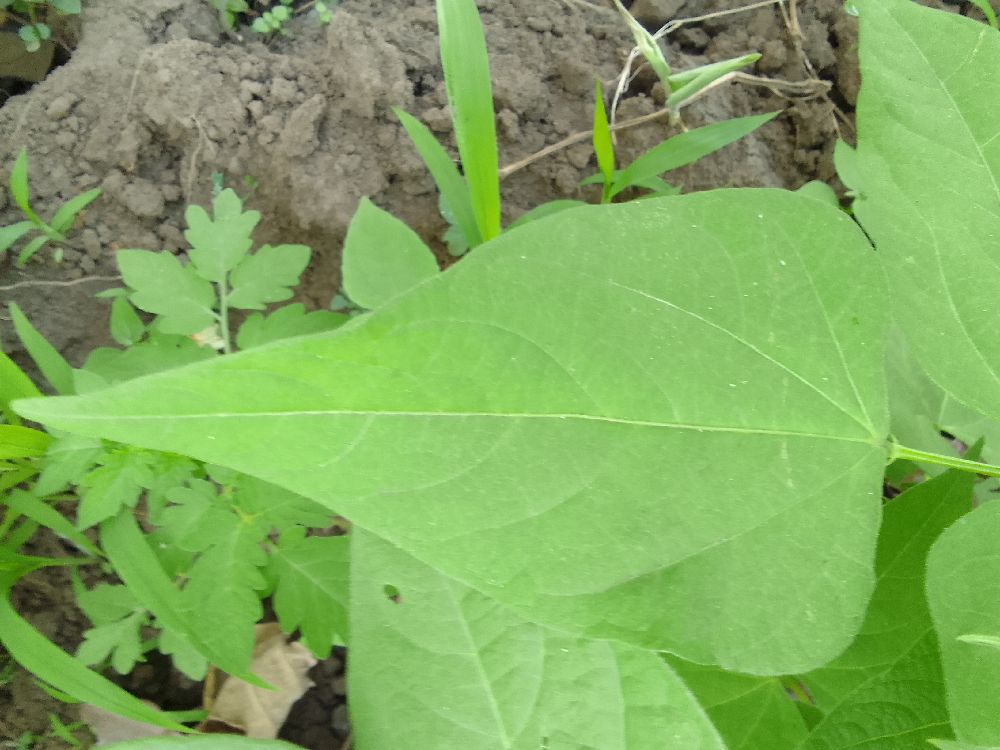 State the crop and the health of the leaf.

common bean, healthy
